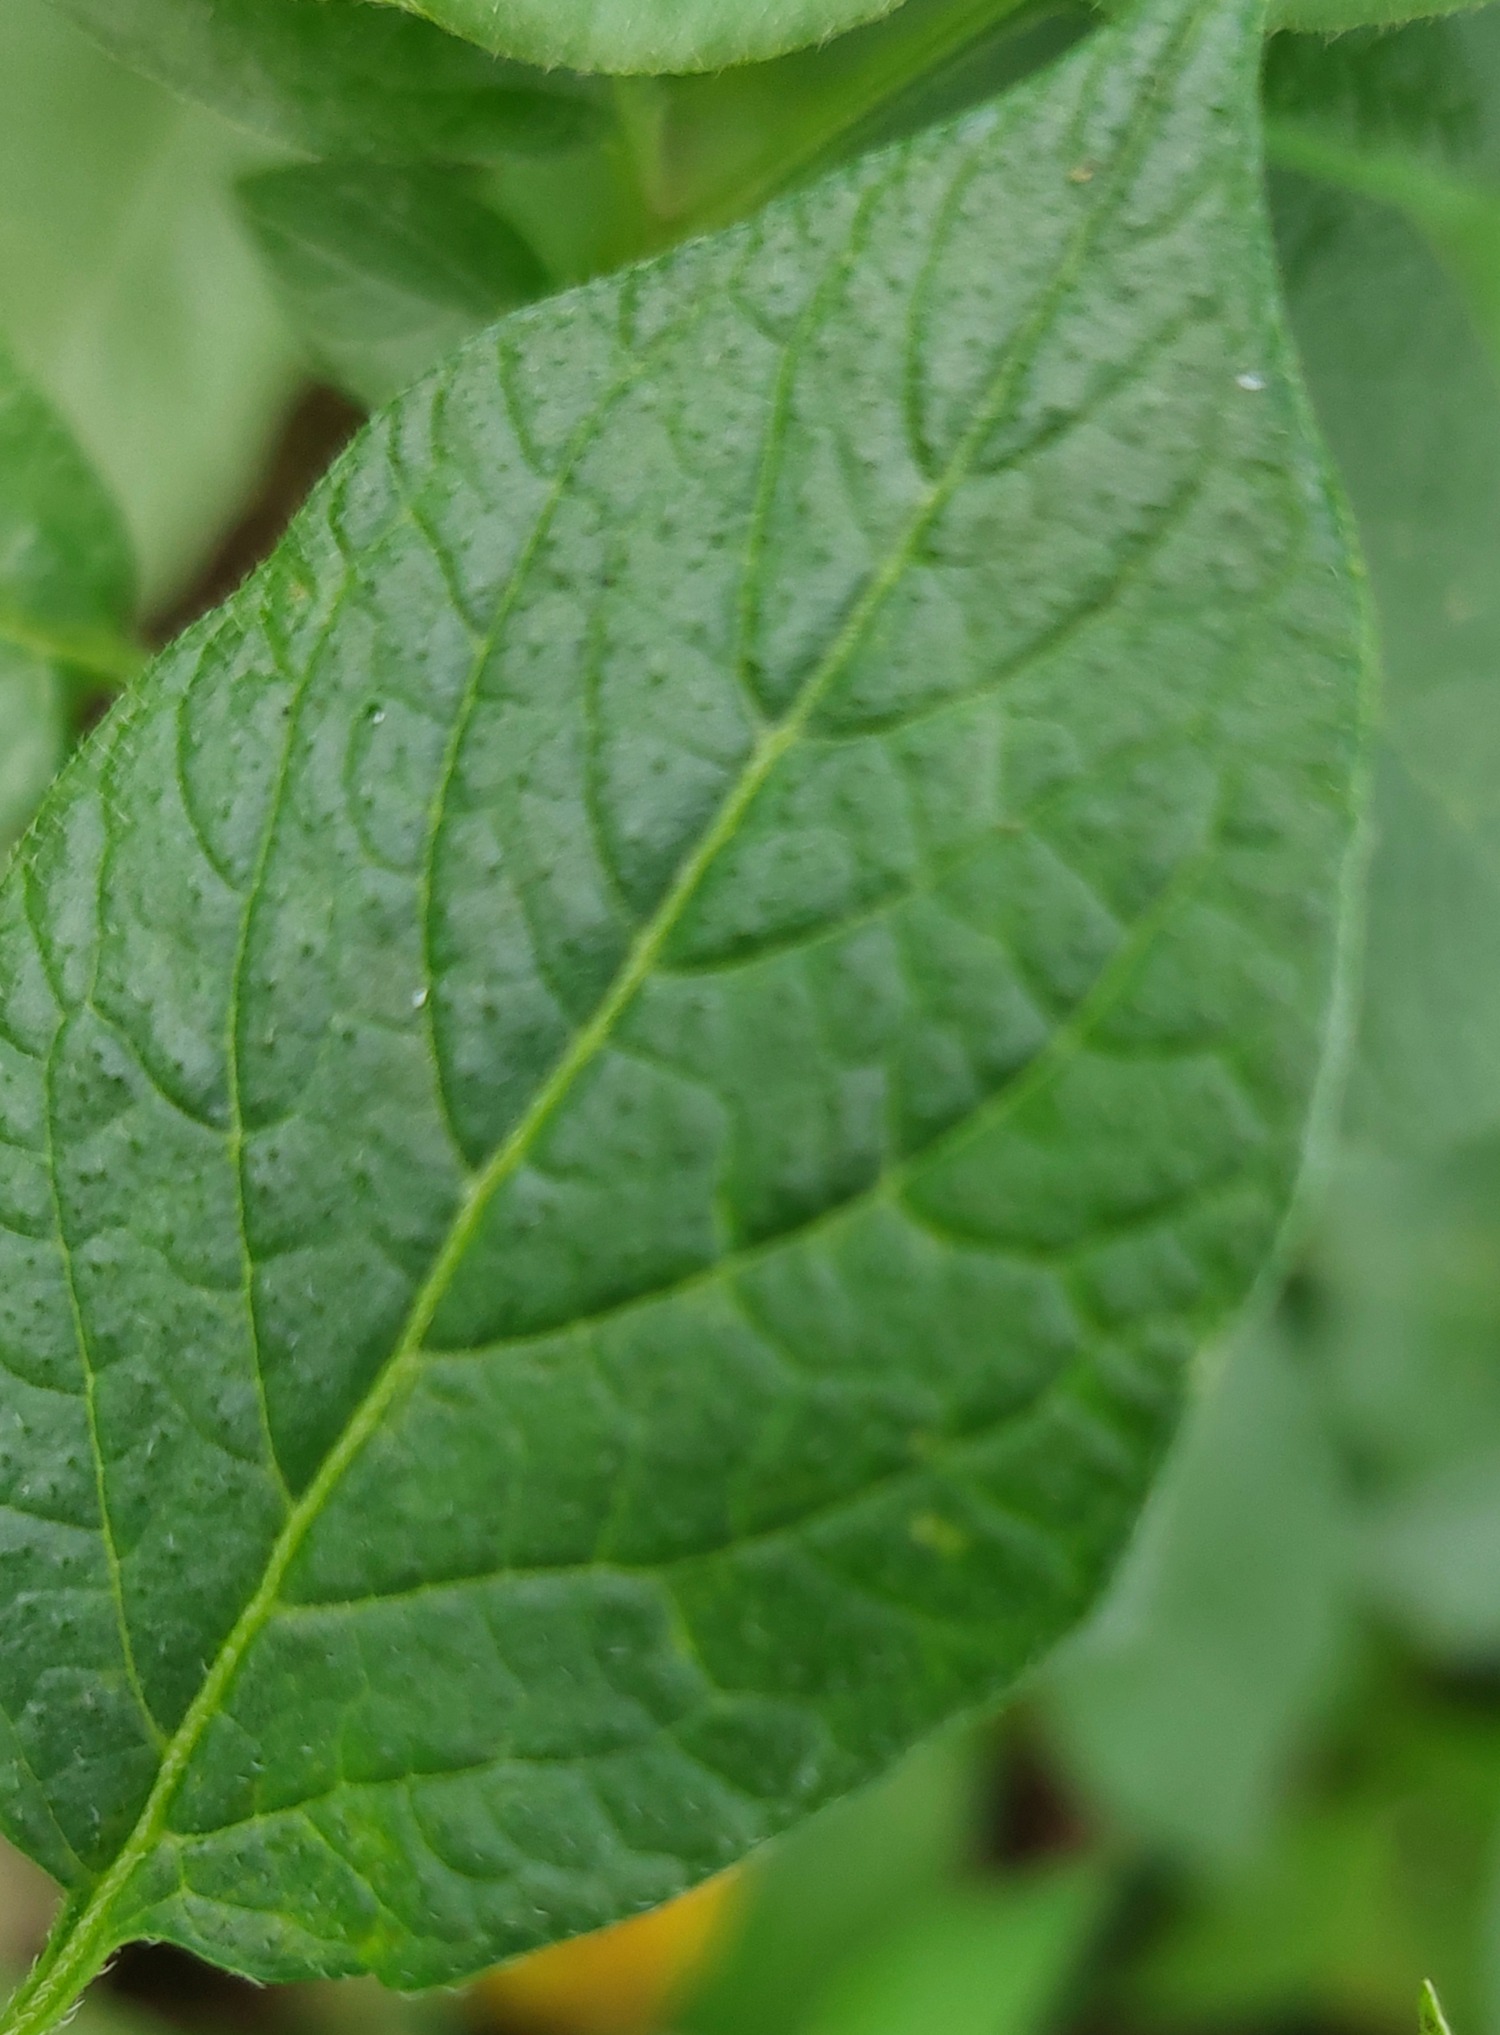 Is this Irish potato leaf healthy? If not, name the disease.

healthy
